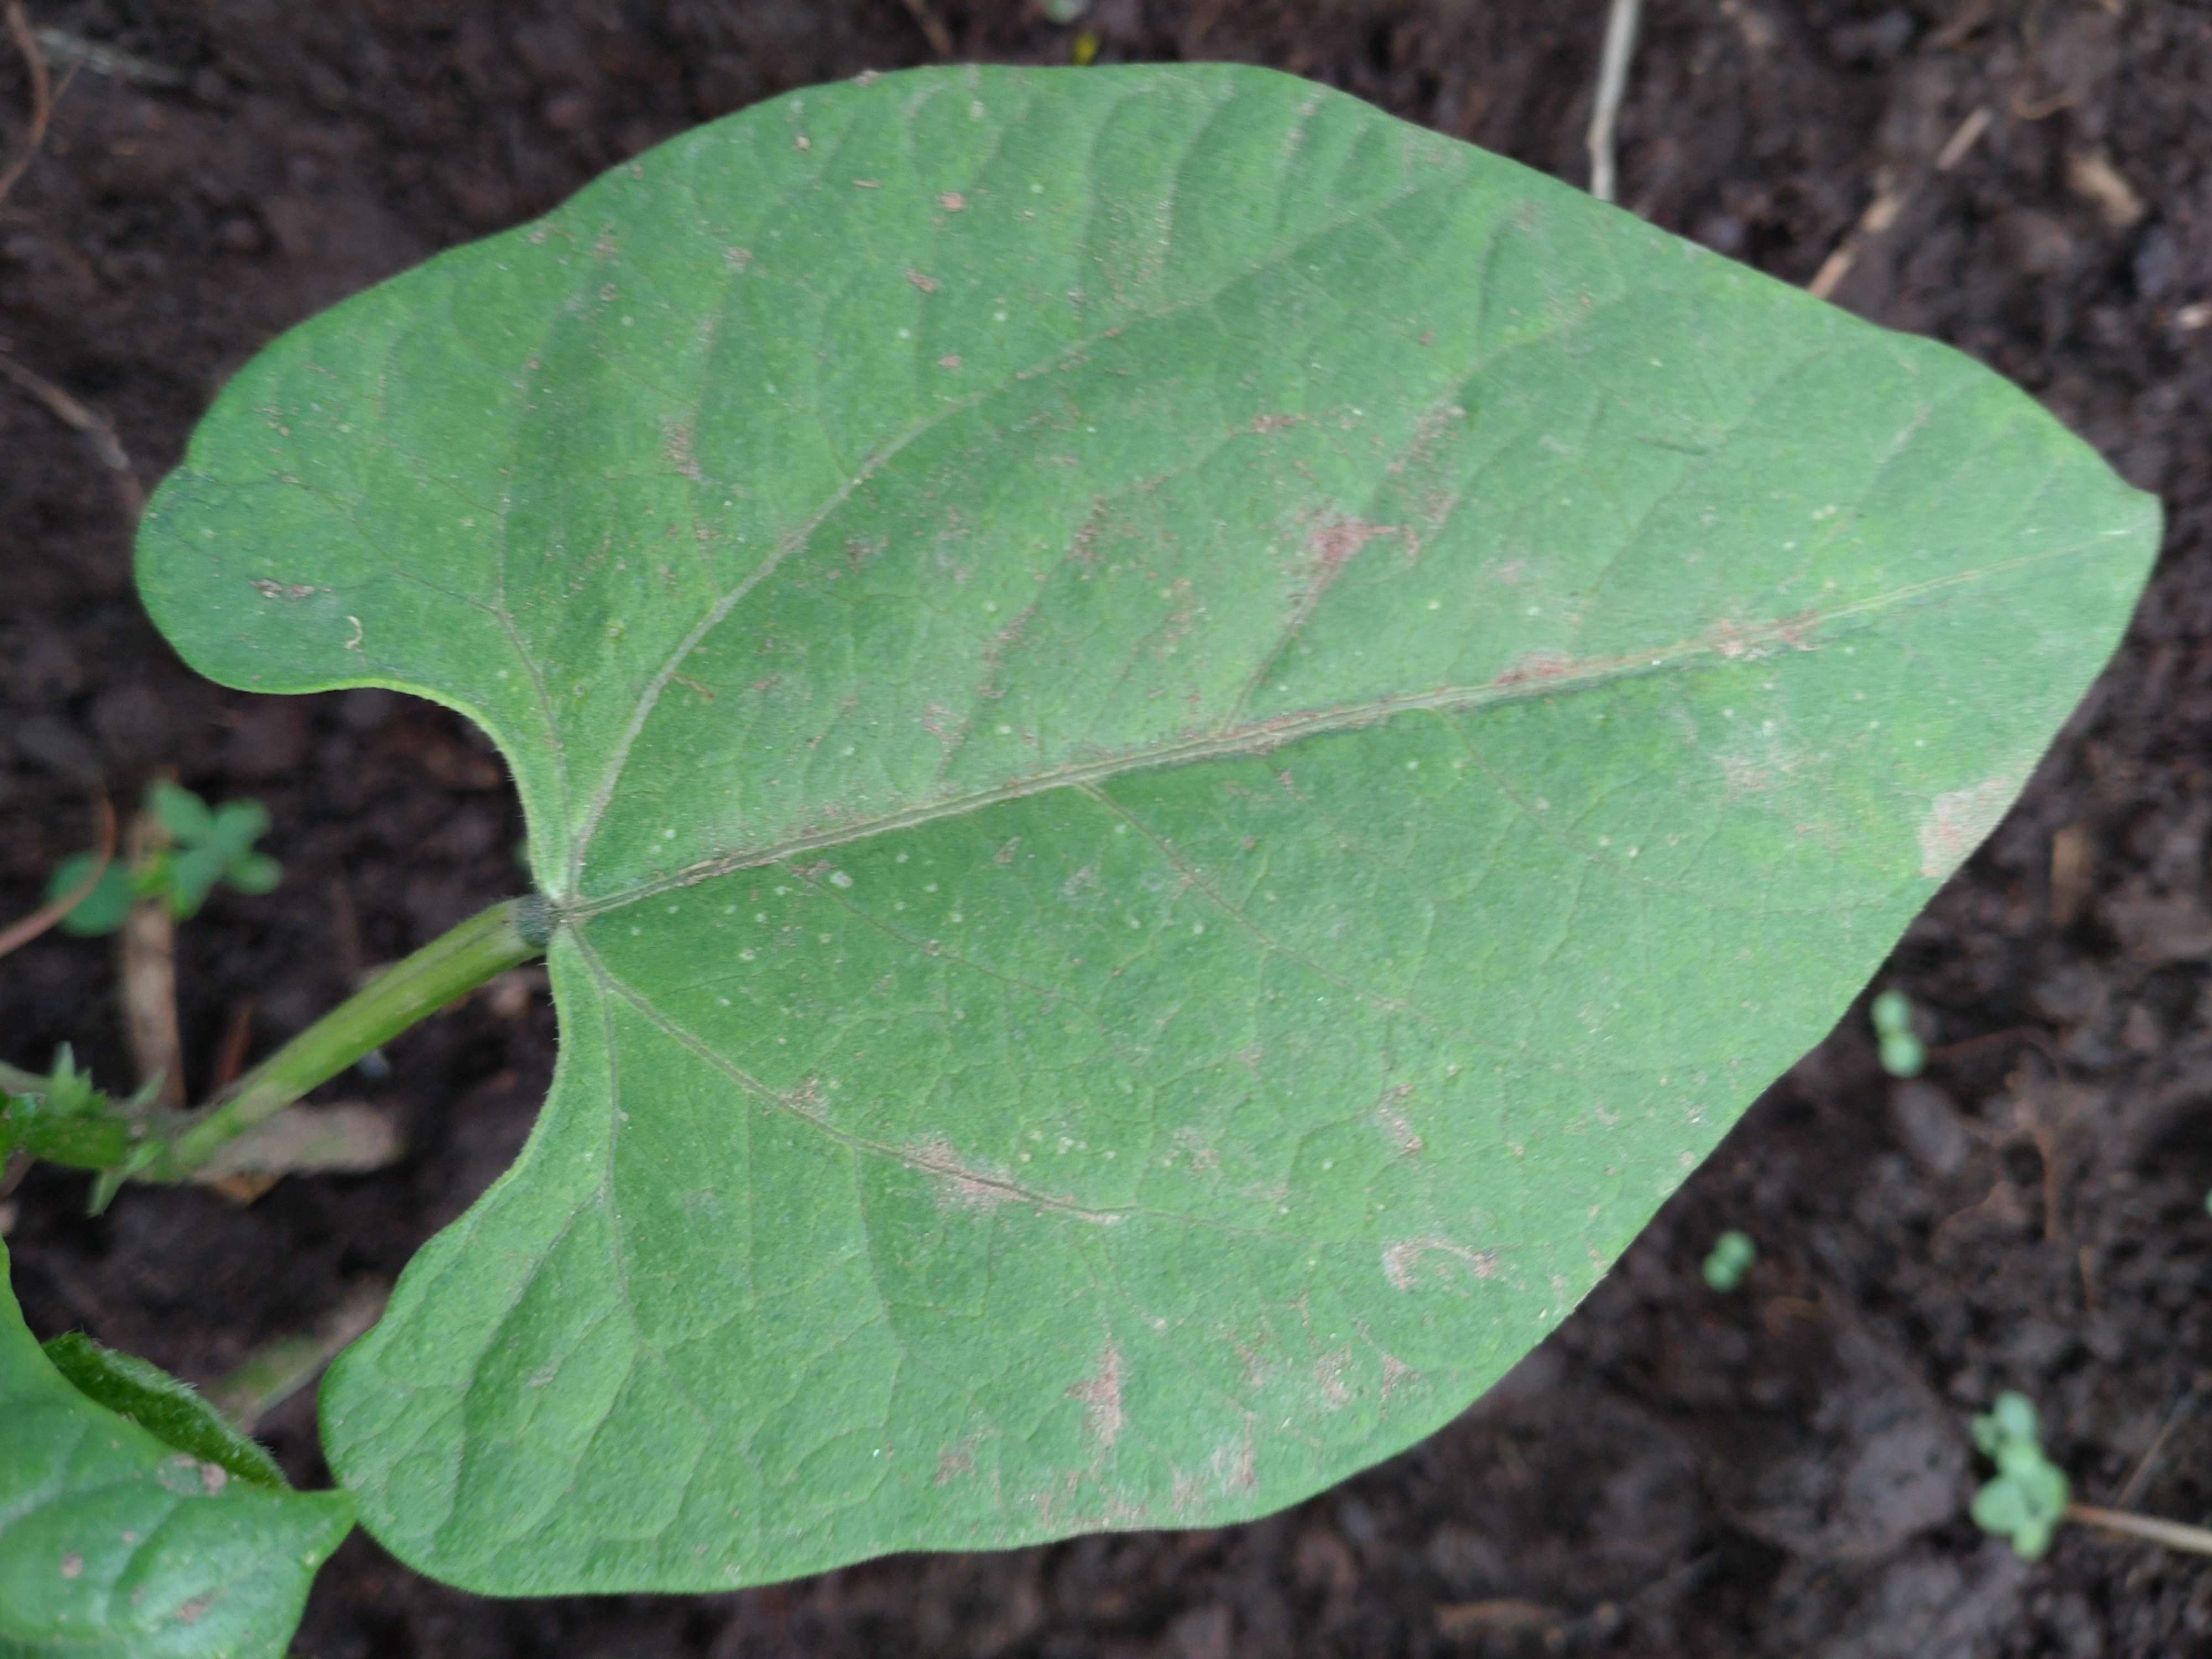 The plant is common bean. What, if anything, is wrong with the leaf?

healthy
